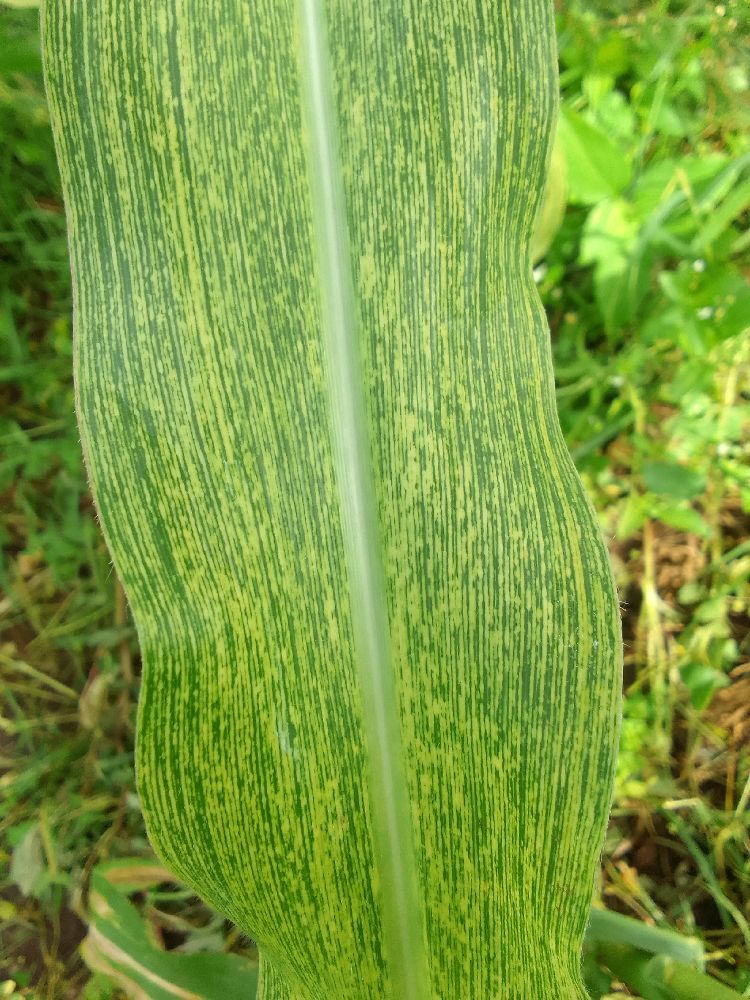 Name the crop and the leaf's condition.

maize, maize streak virus
